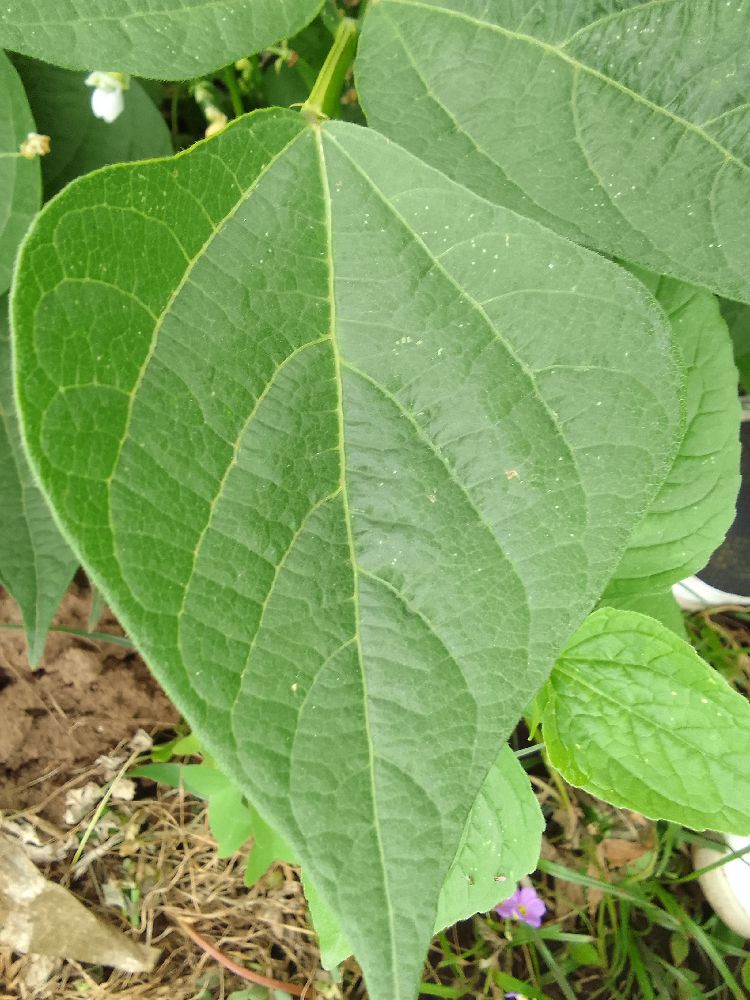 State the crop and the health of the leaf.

common bean, healthy
